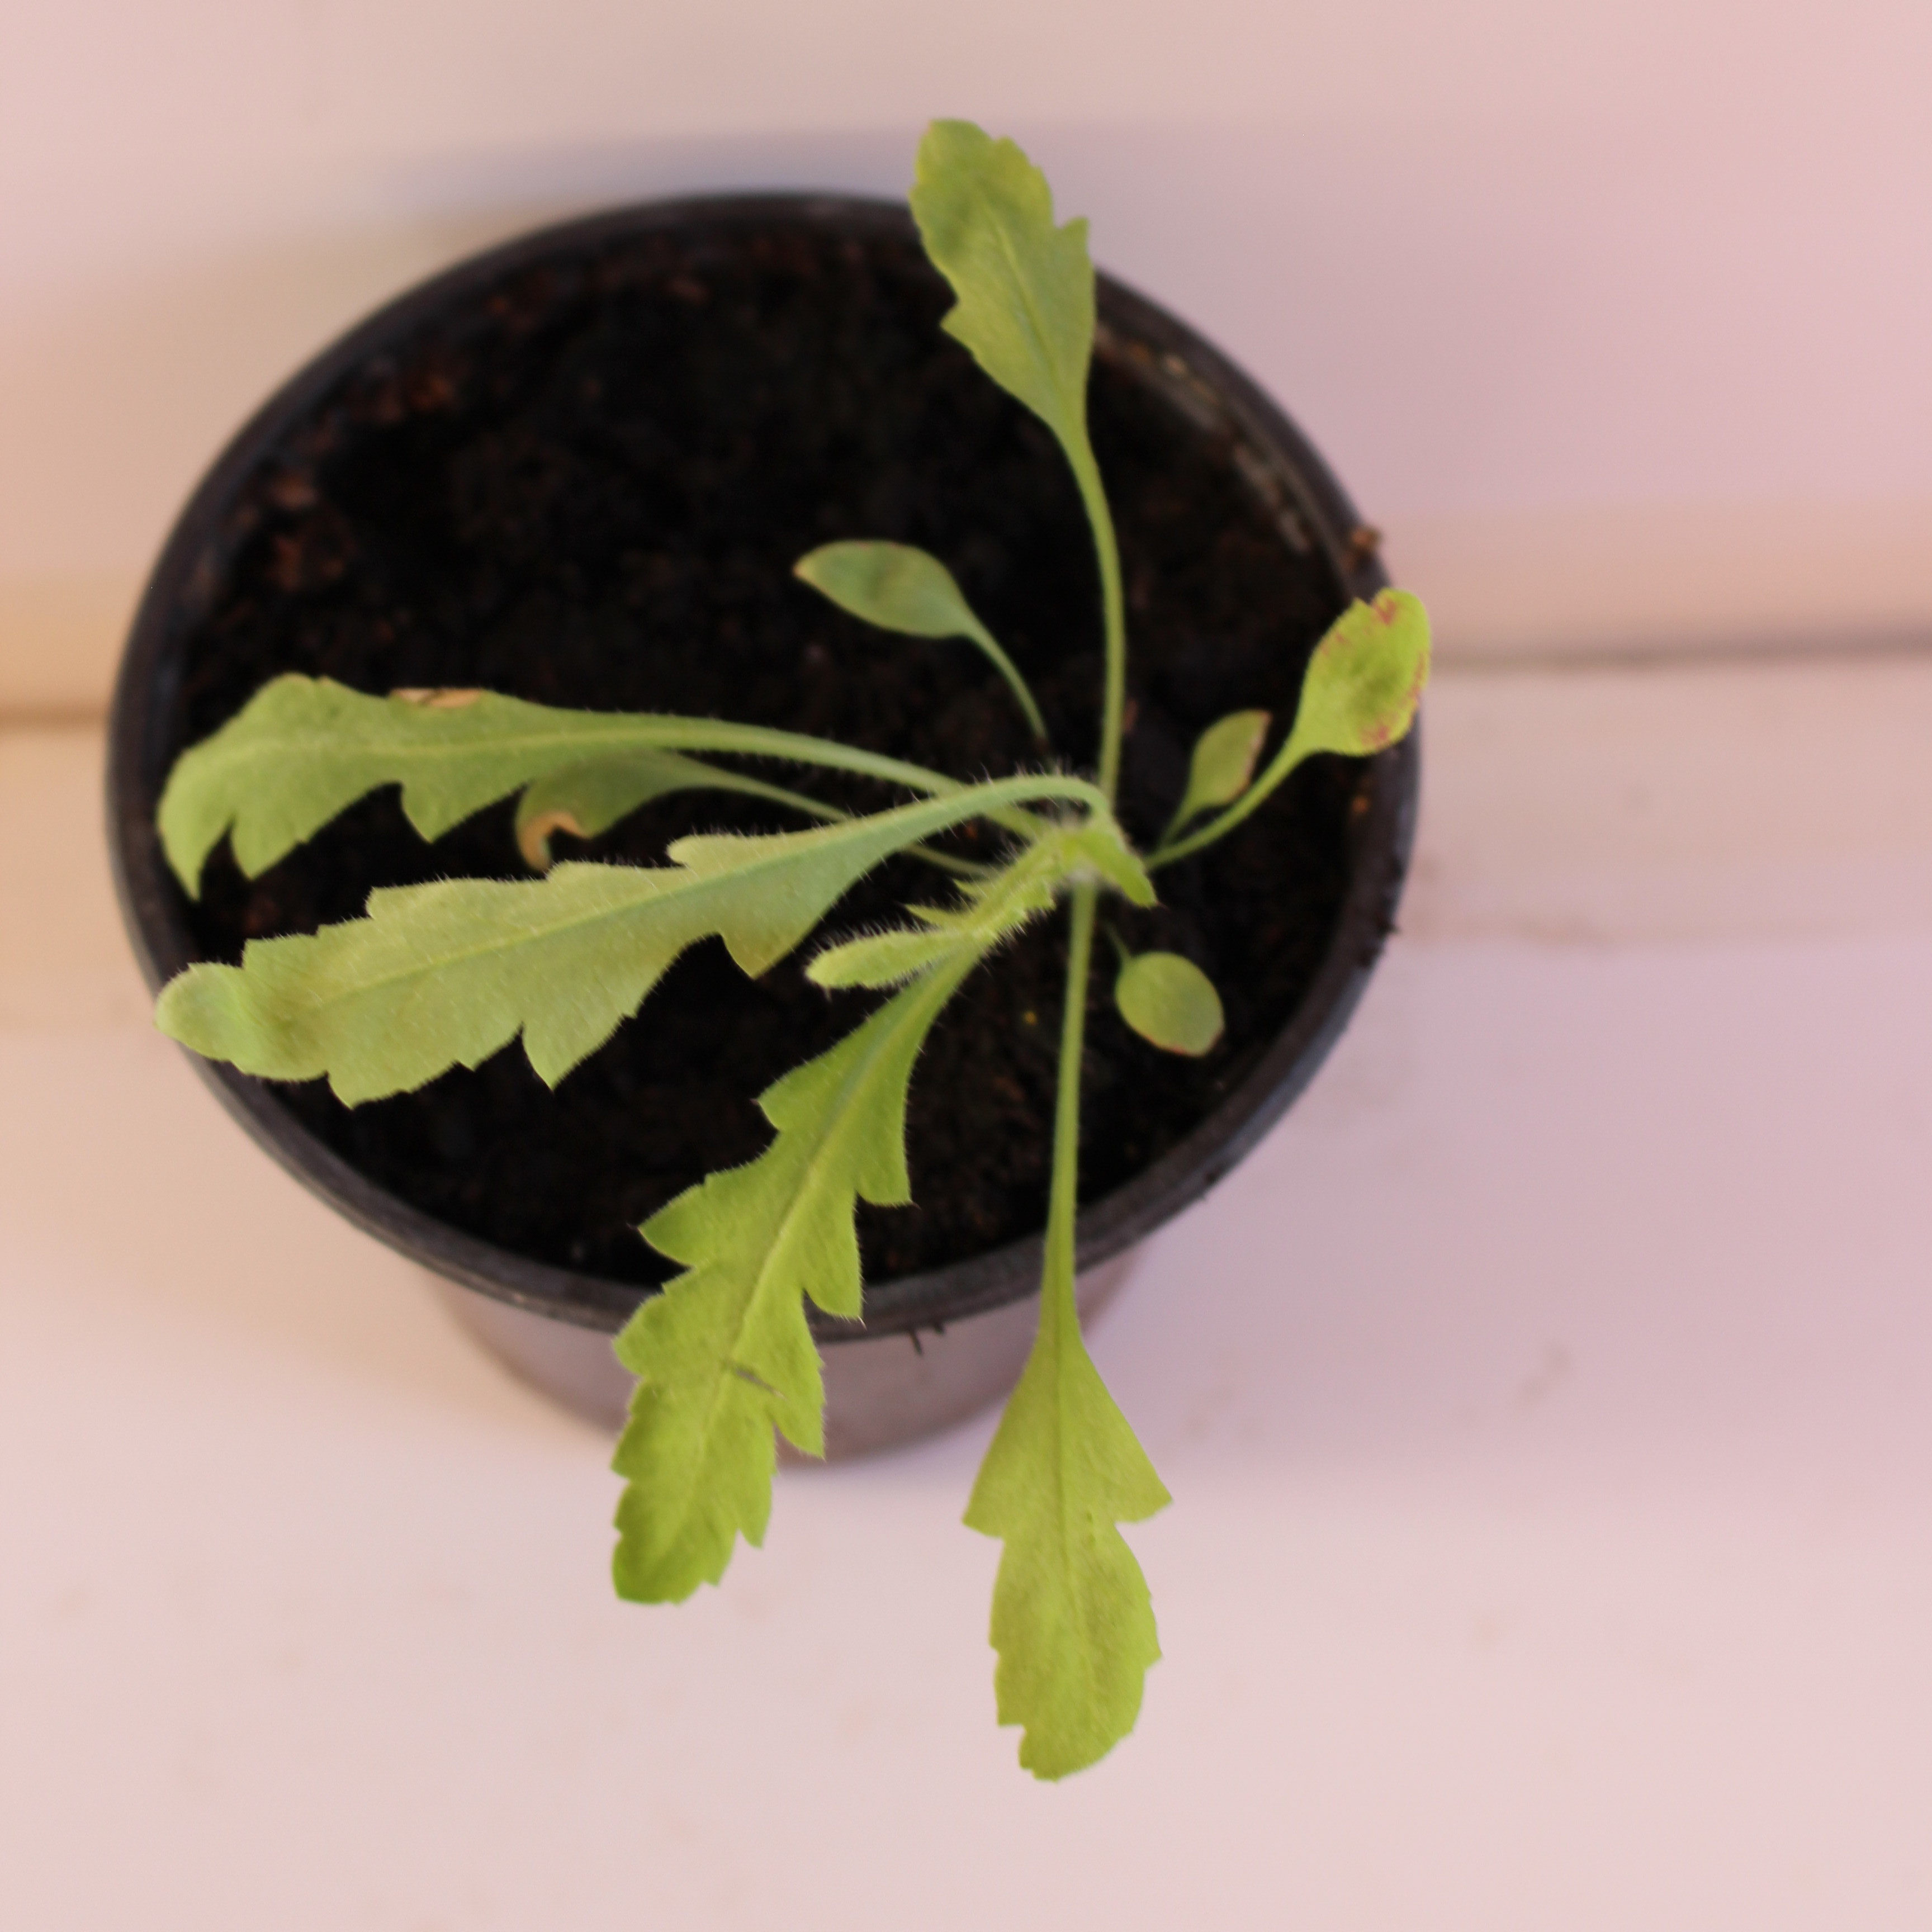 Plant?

Papaver rhoeas
